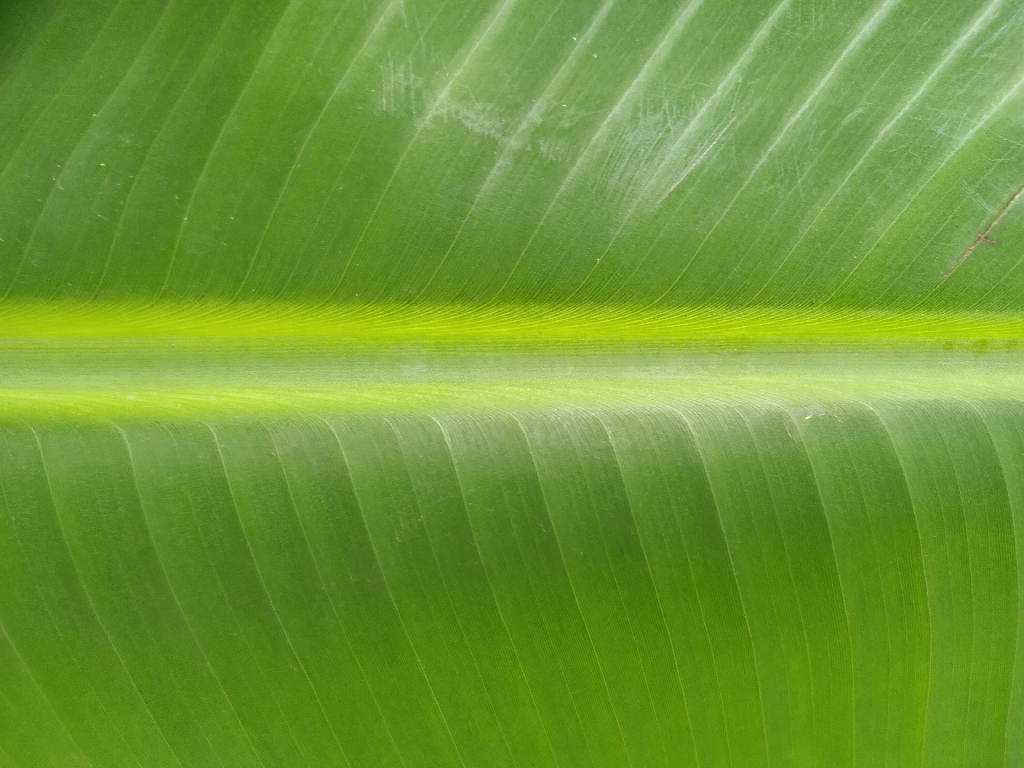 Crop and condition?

banana, healthy
